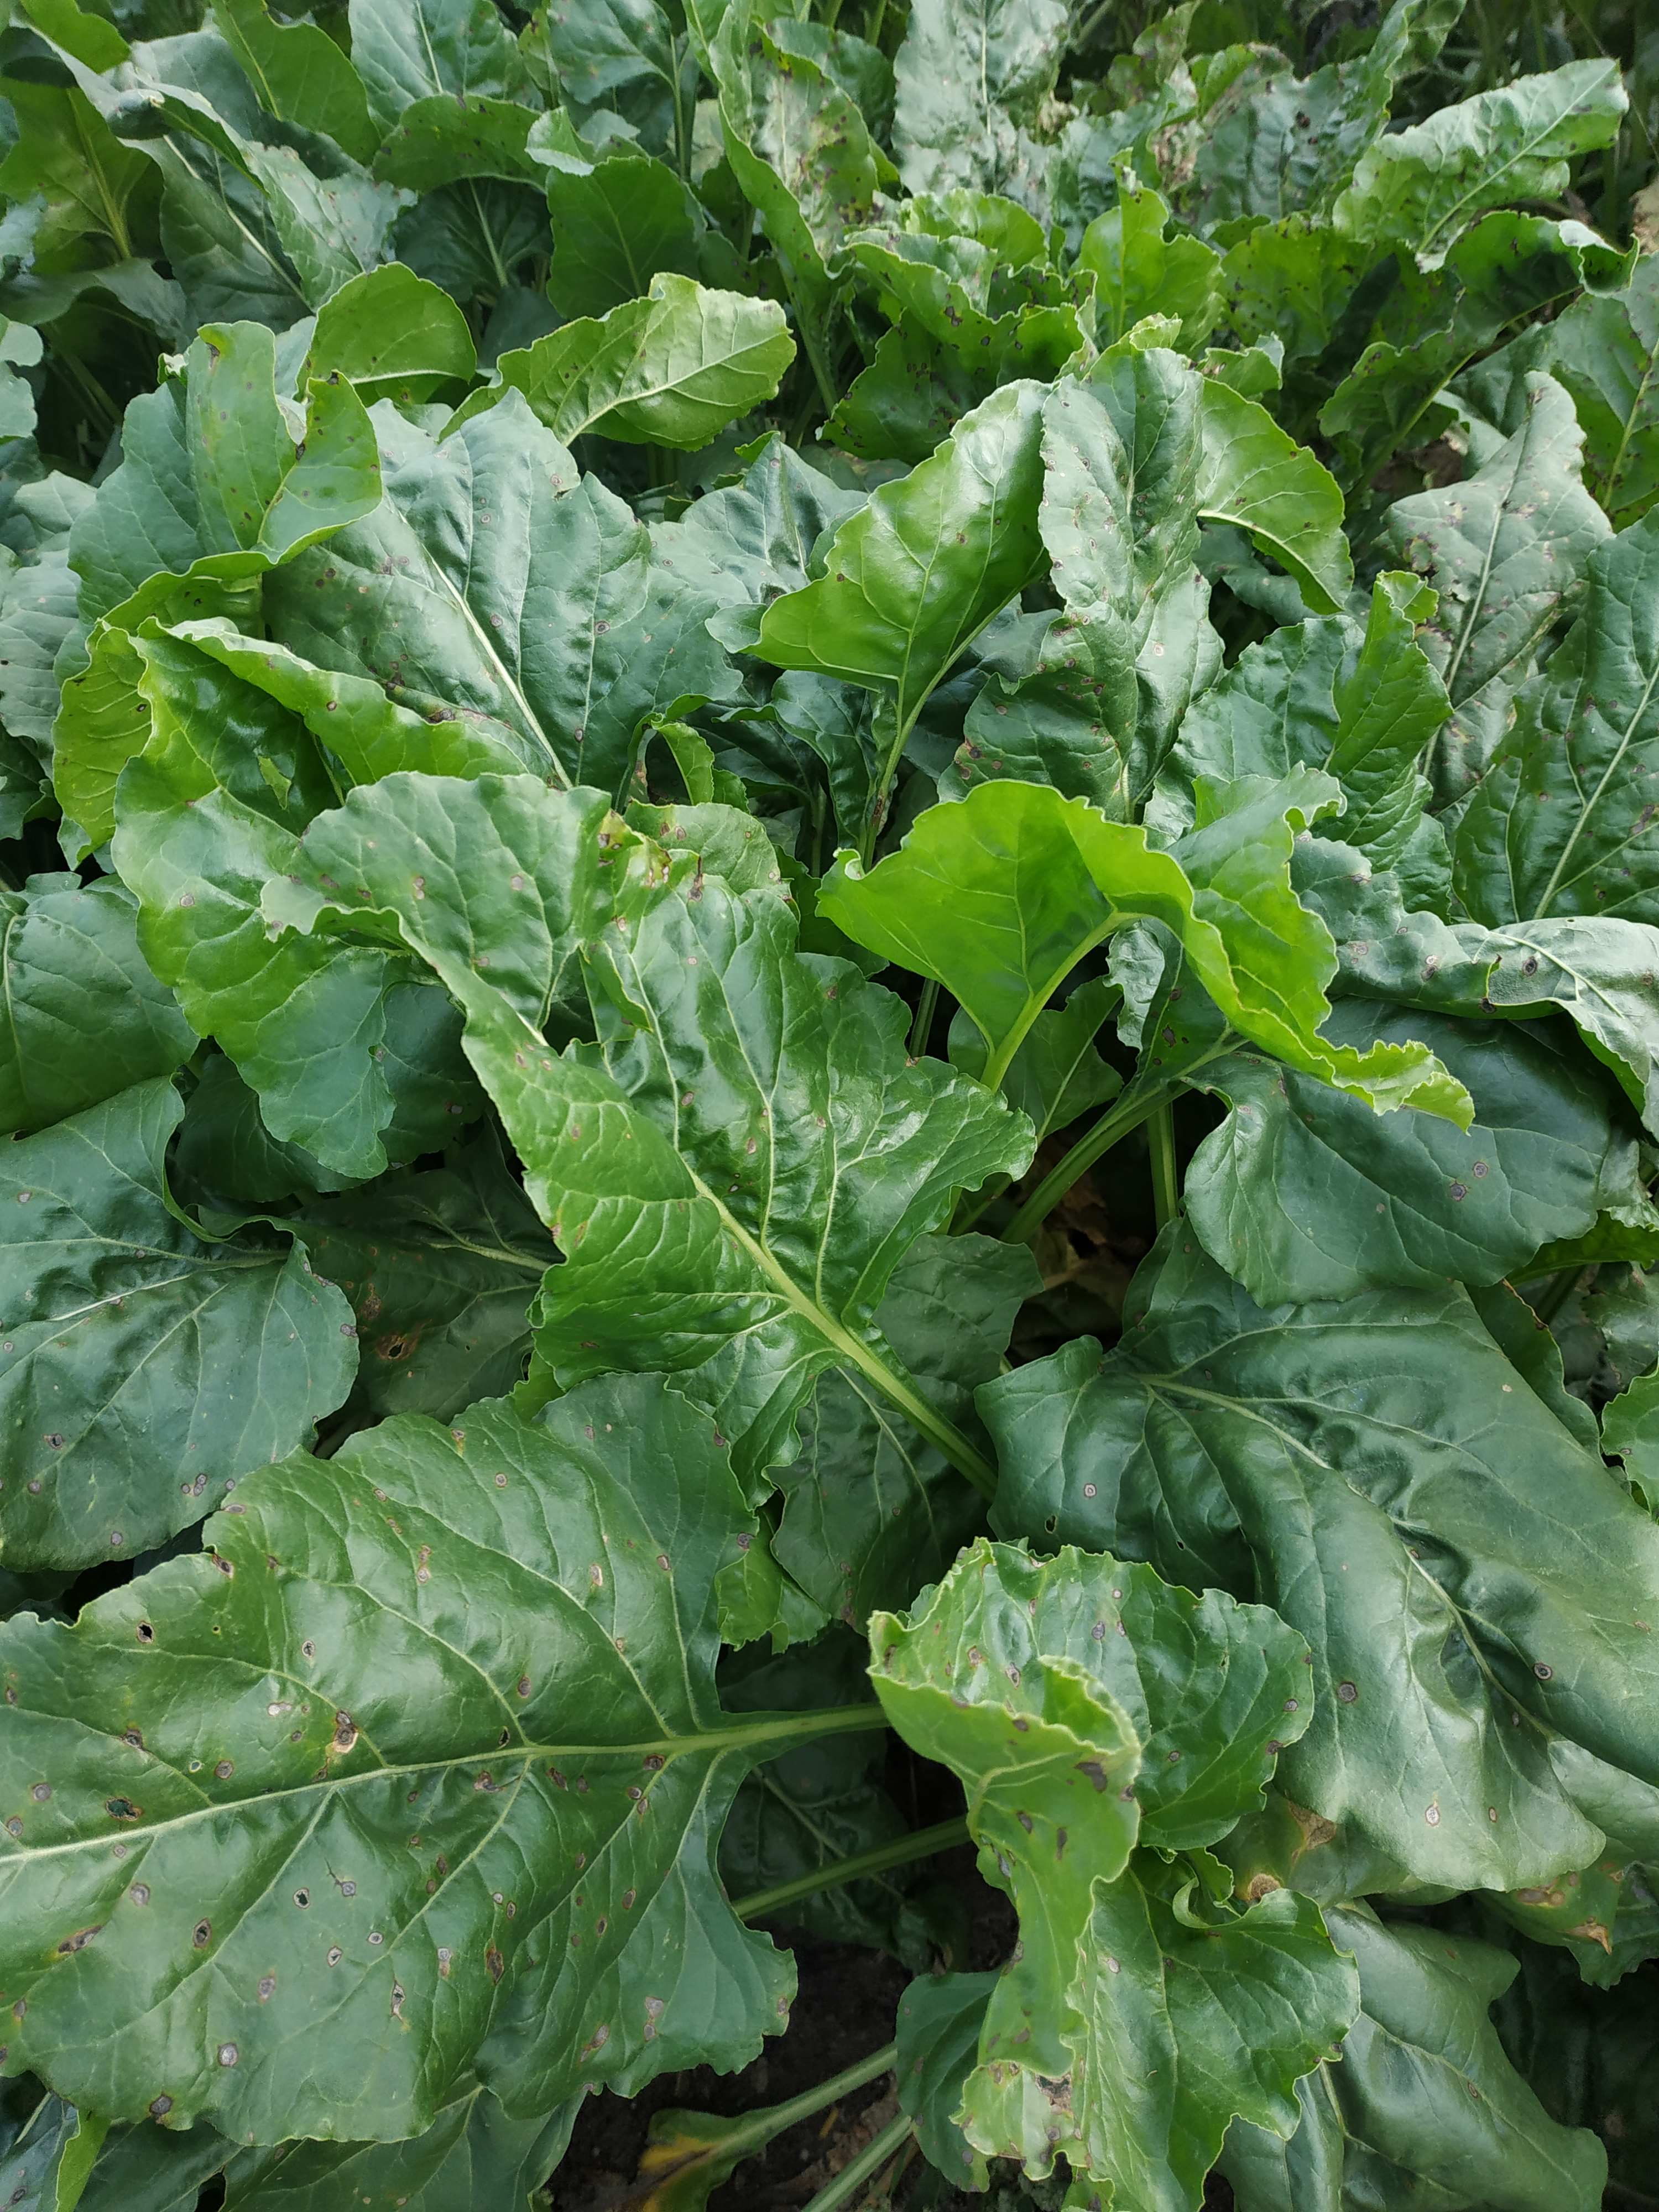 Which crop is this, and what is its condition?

beet, cercospora
